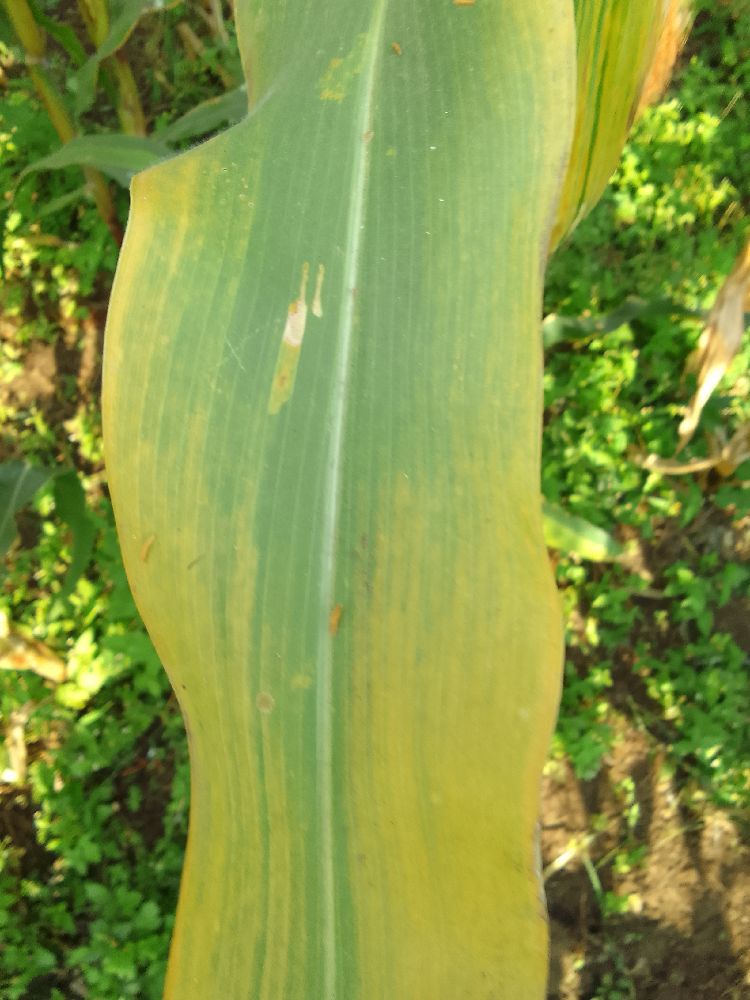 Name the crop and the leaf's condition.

maize, maize lethal necrosis
